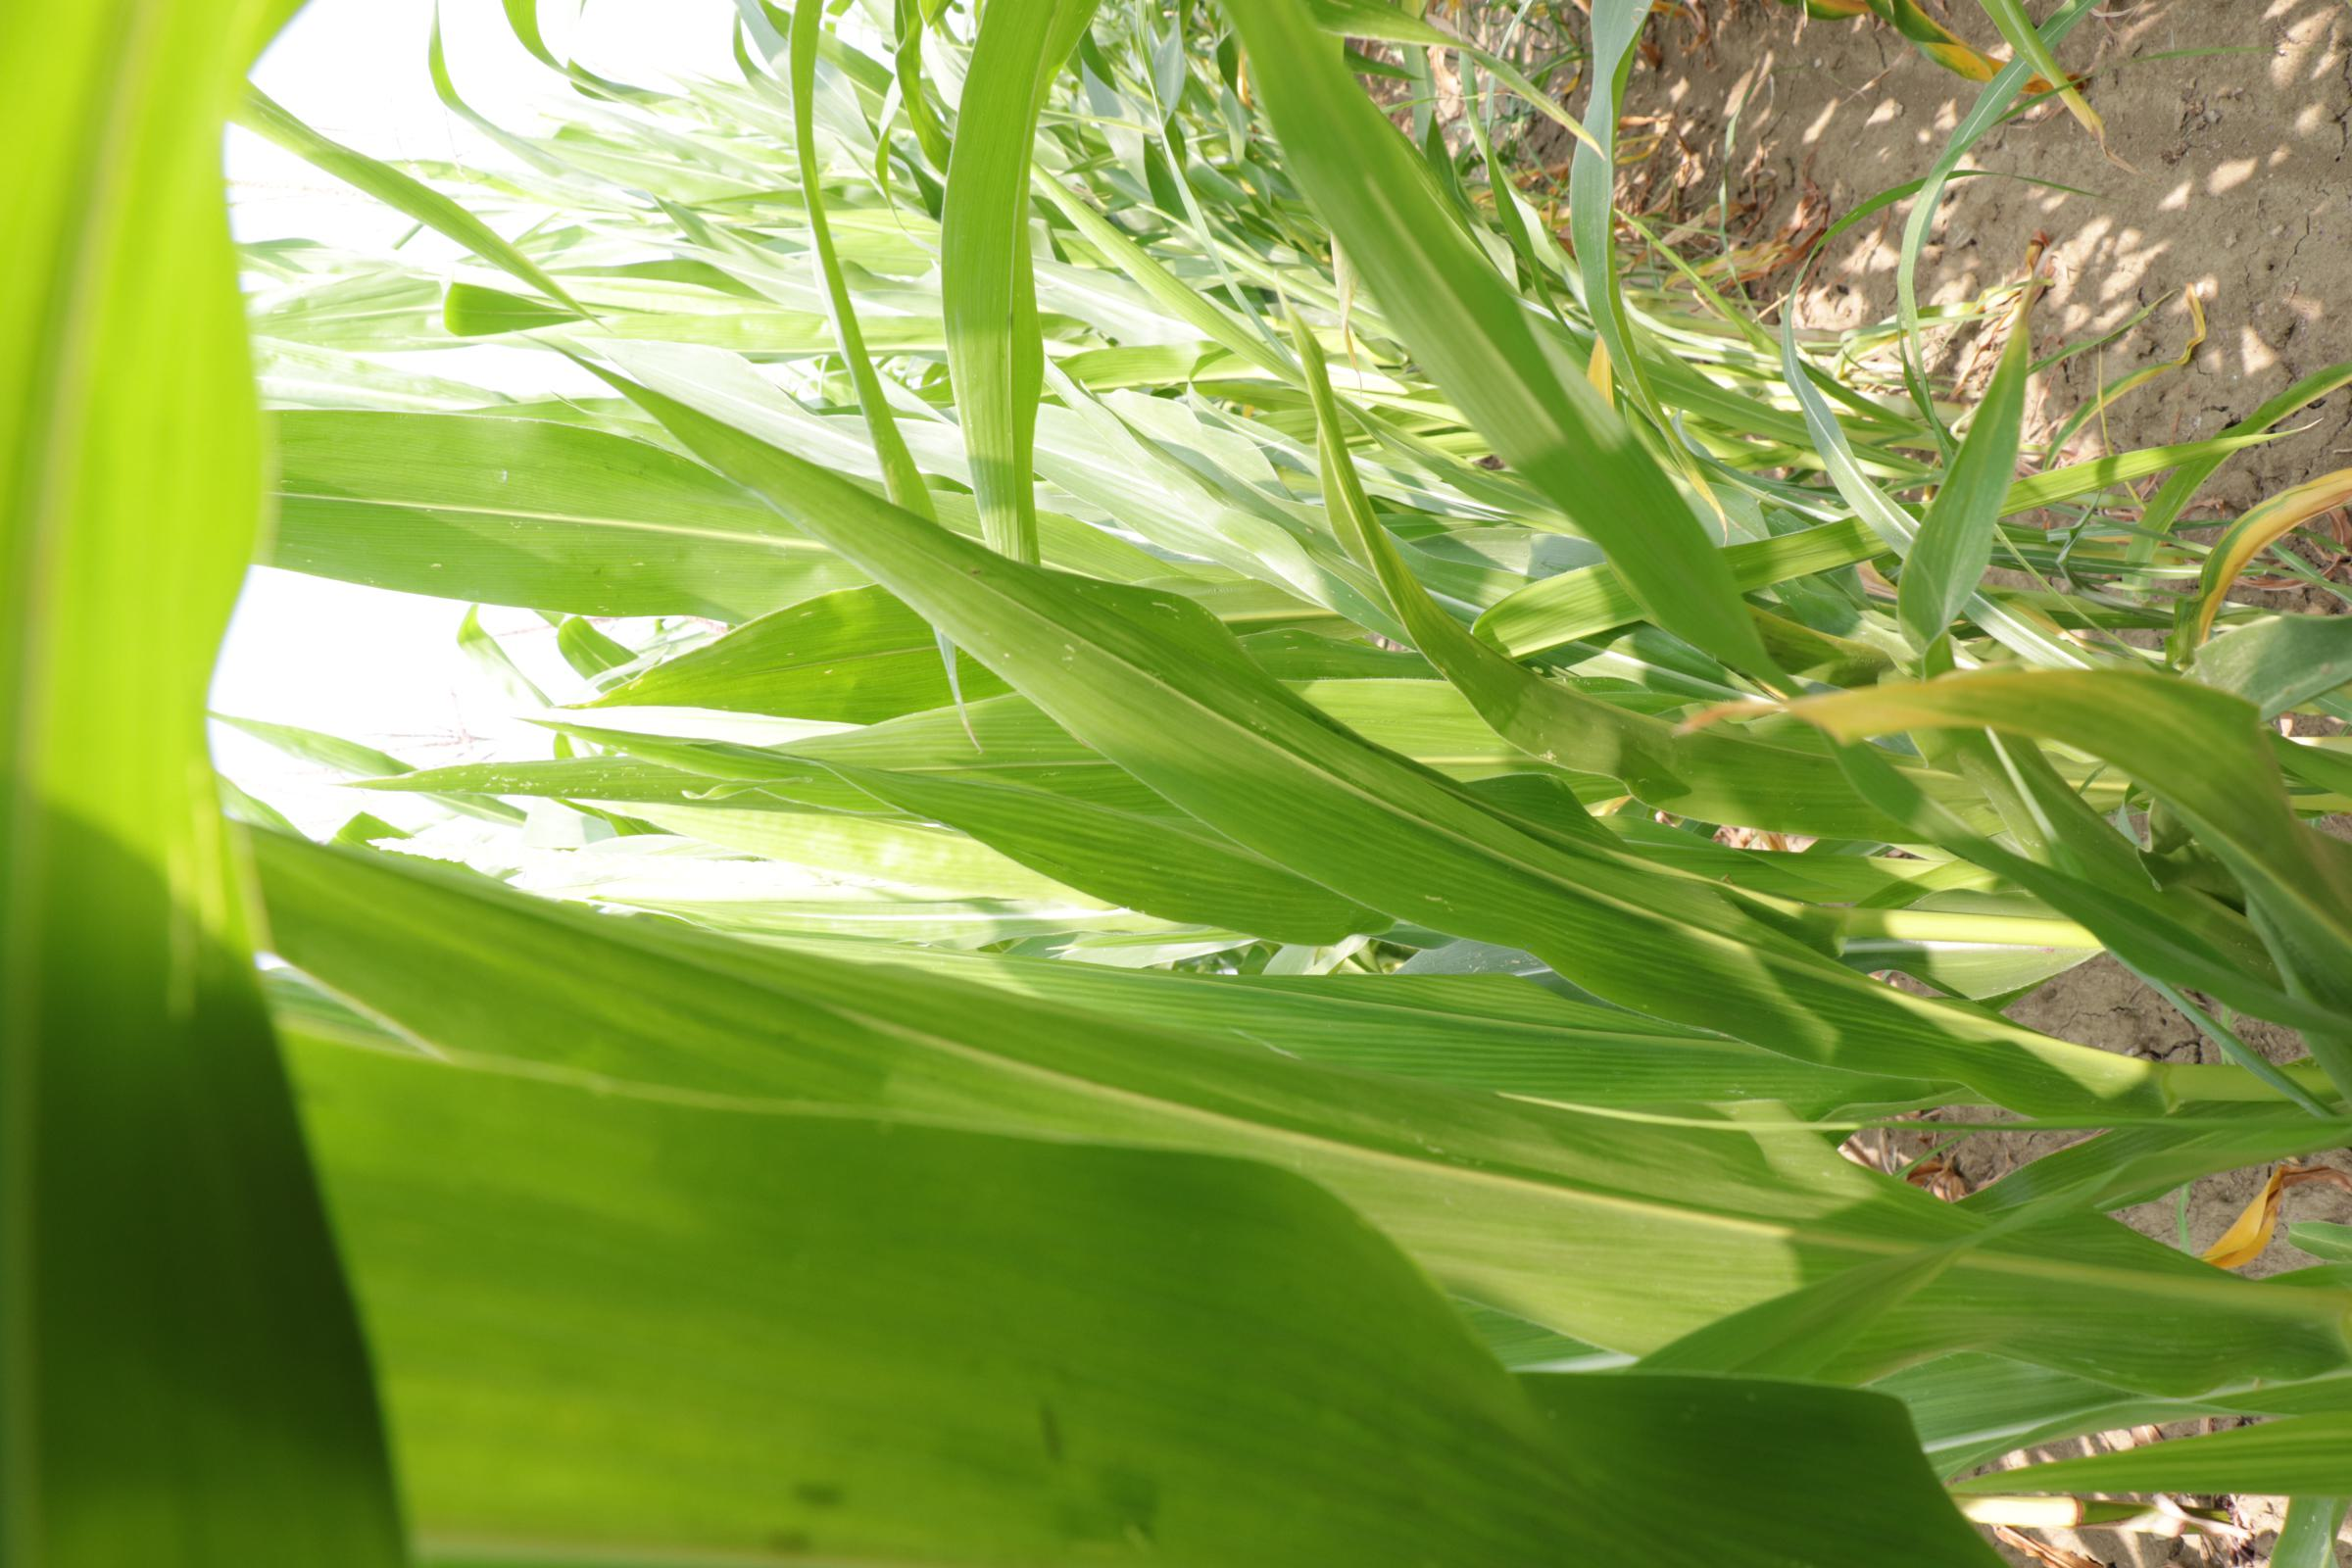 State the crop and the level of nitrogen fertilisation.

maize, full nitrogen fertilisation
